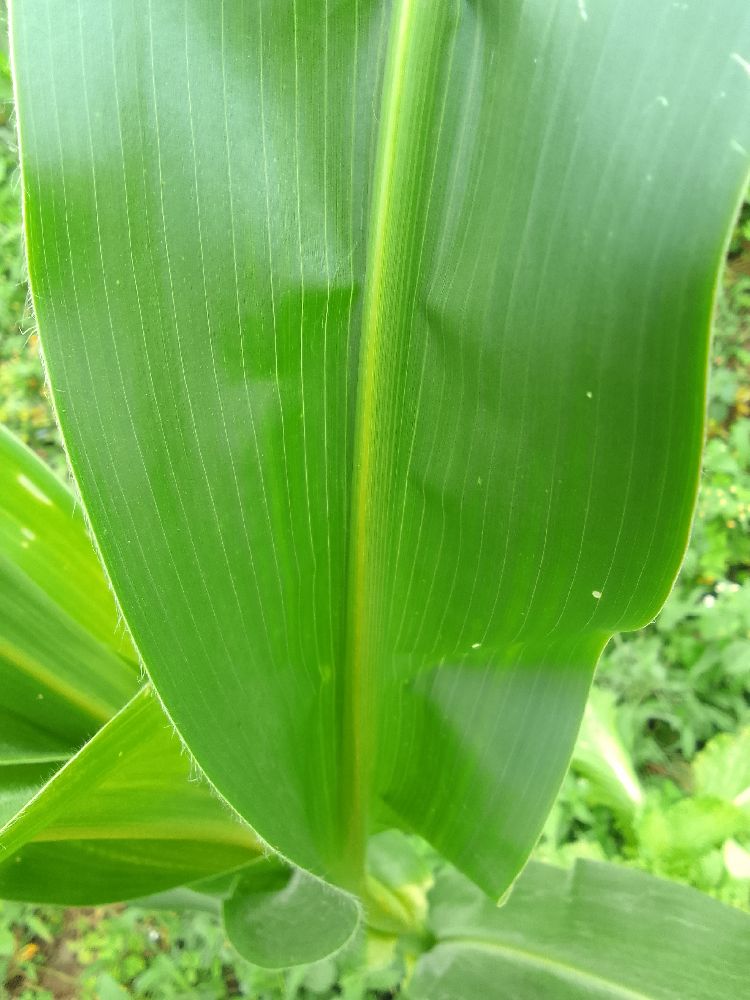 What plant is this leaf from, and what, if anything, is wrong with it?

maize, healthy
